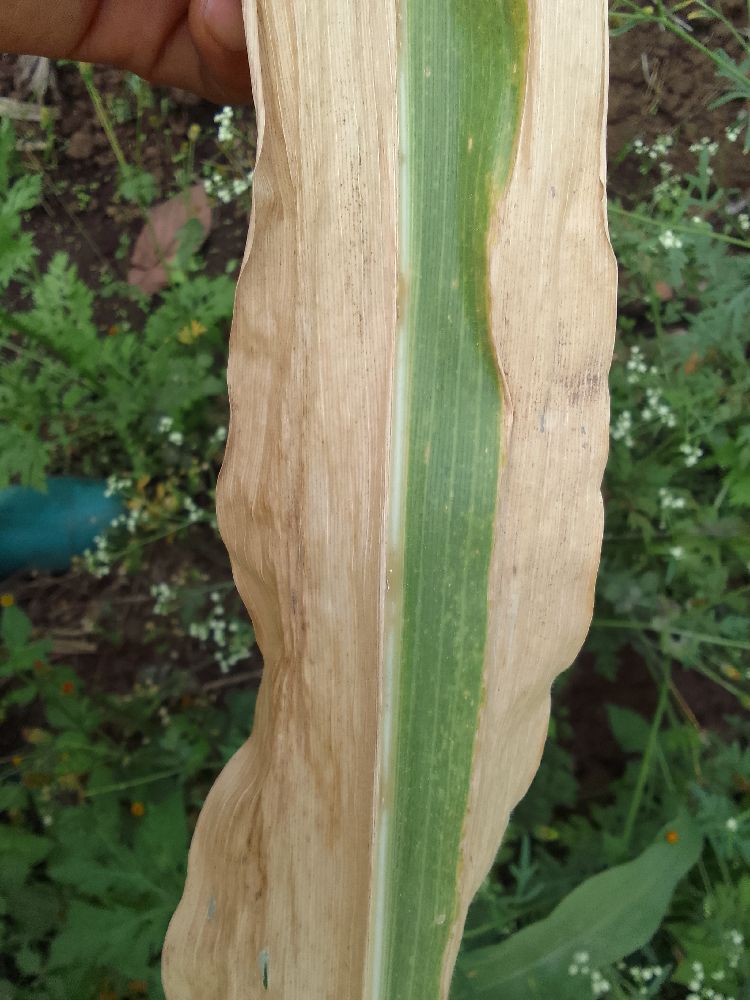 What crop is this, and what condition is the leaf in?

maize, maize lethal necrosis
